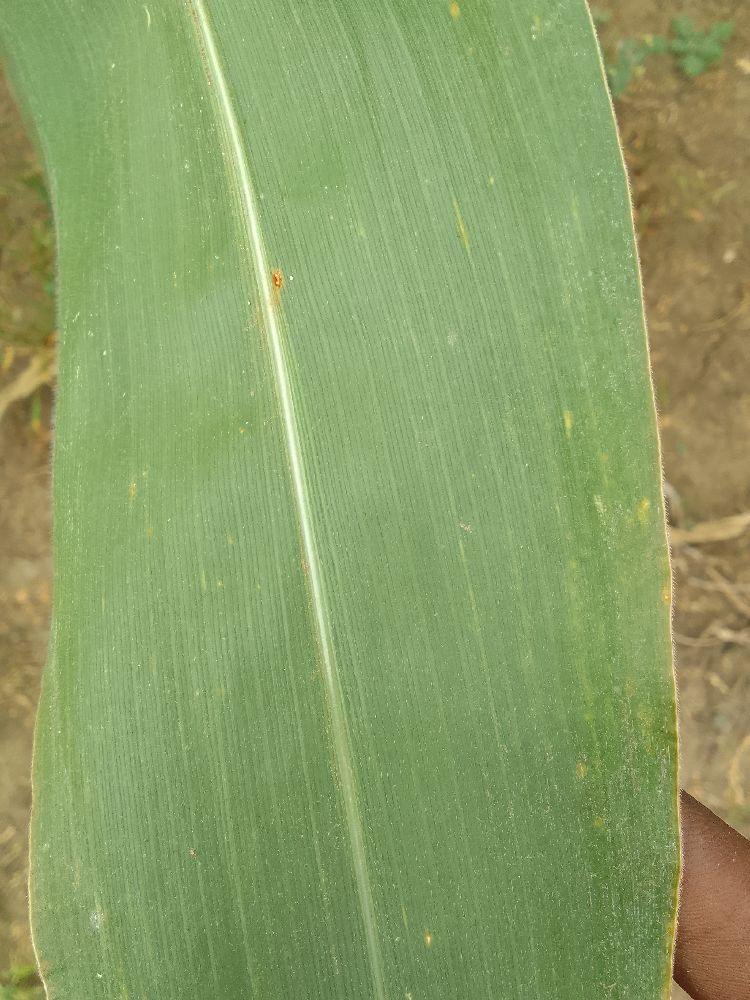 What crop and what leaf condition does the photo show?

maize, healthy
